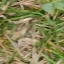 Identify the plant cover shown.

grass
